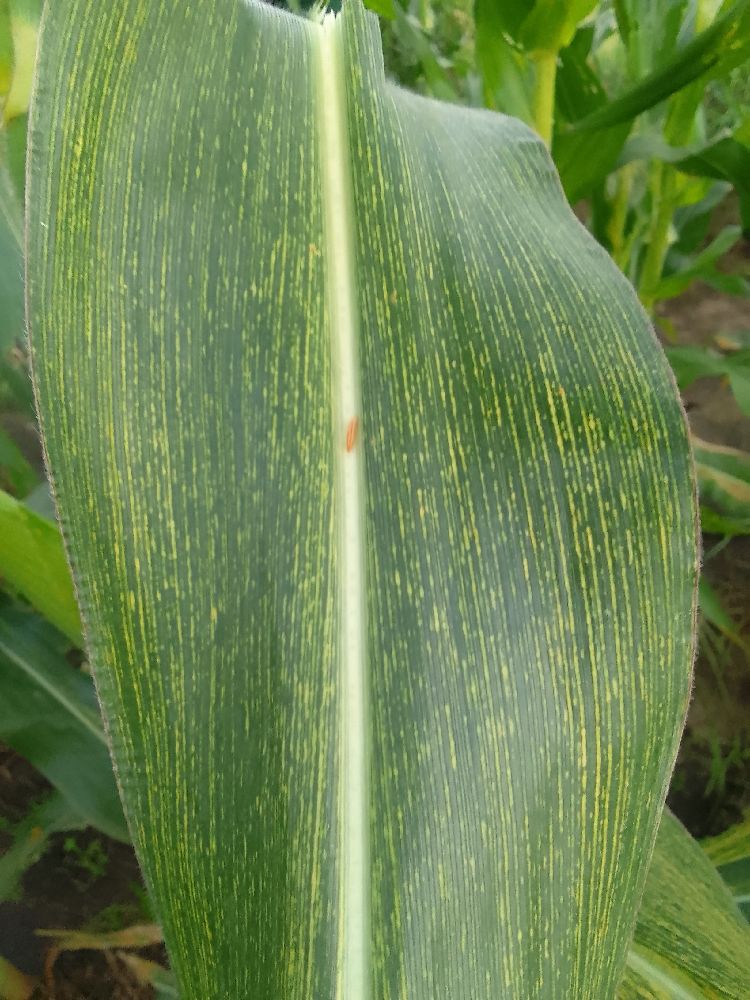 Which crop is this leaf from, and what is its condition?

maize, maize streak virus
